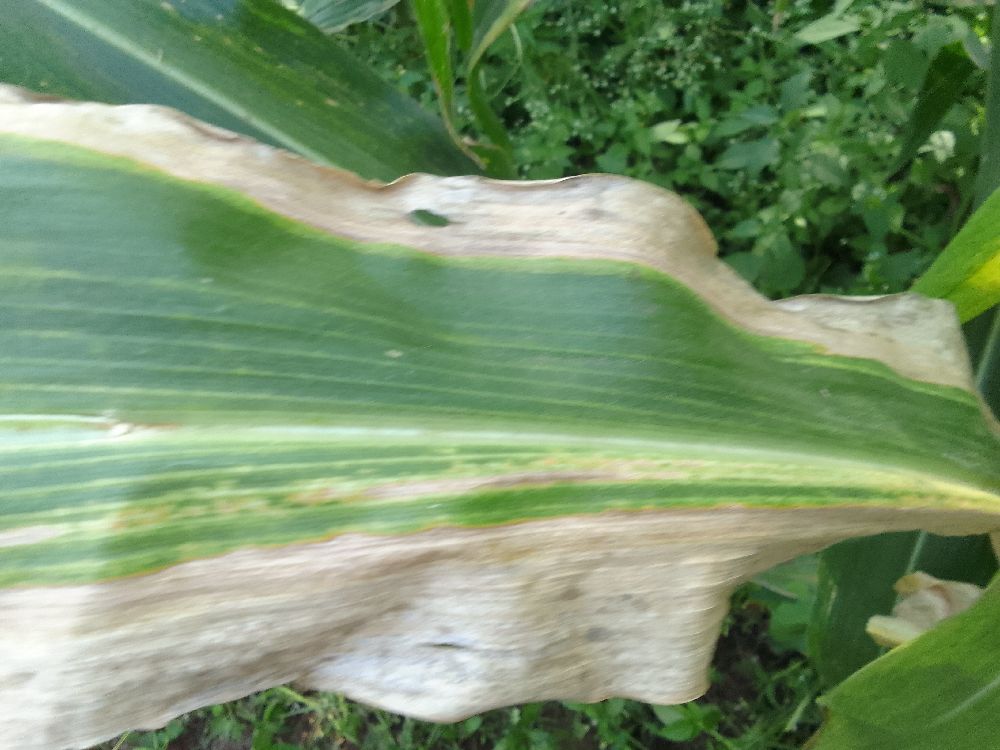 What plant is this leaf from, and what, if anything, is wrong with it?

maize, maize lethal necrosis
